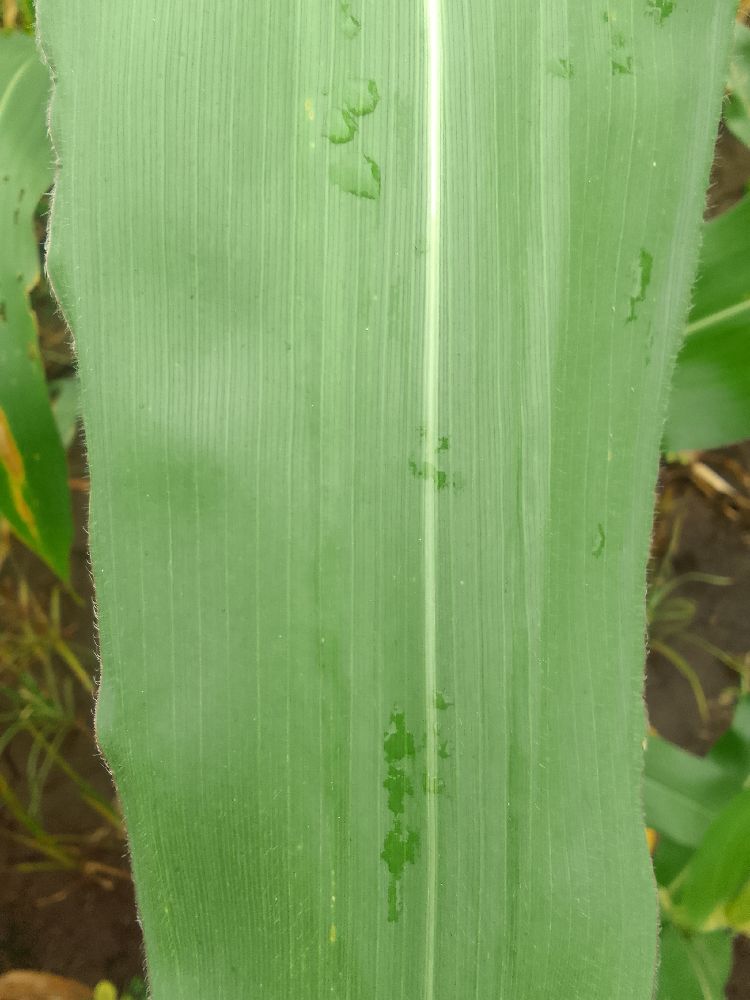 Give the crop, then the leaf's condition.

maize, healthy
